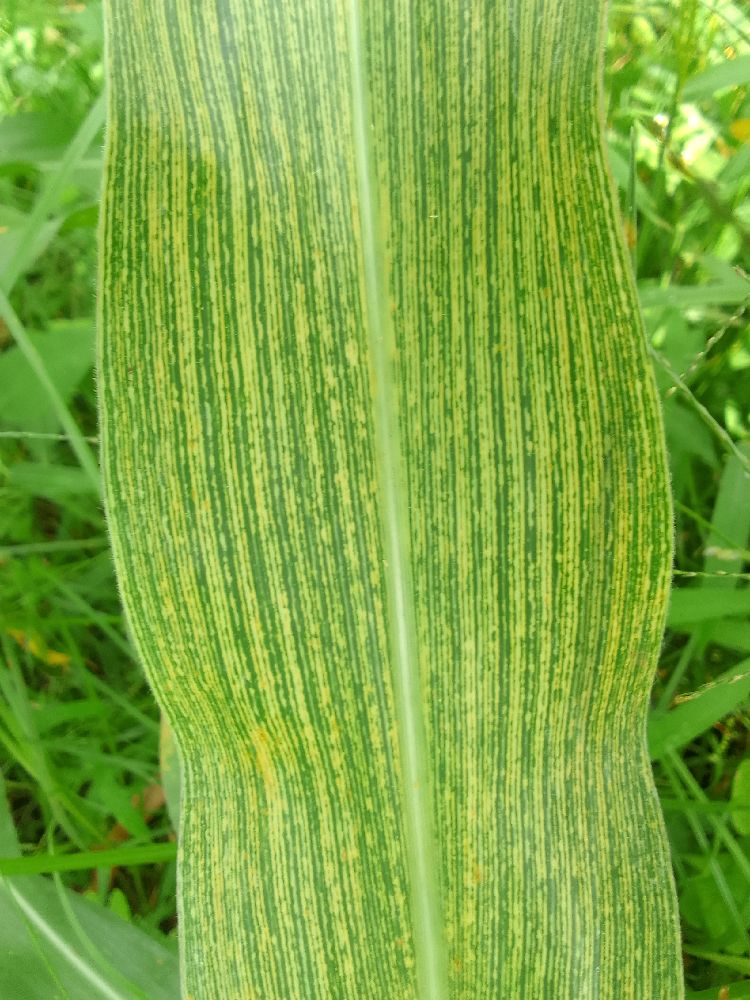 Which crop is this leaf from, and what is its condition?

maize, maize streak virus
